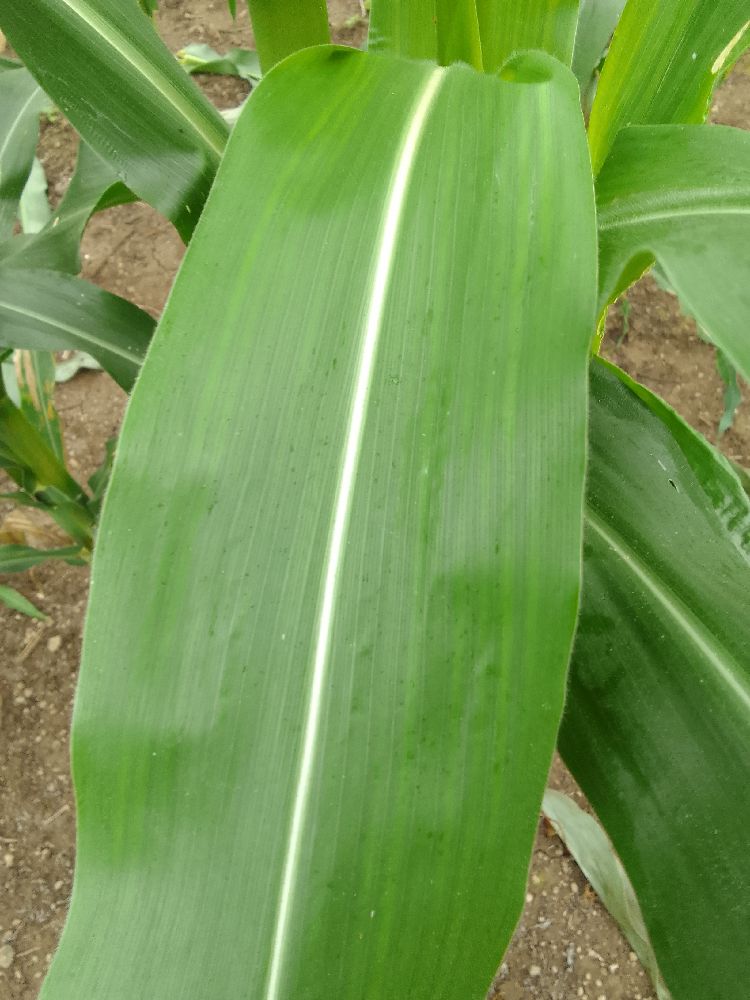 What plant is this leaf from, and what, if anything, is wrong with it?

maize, healthy
